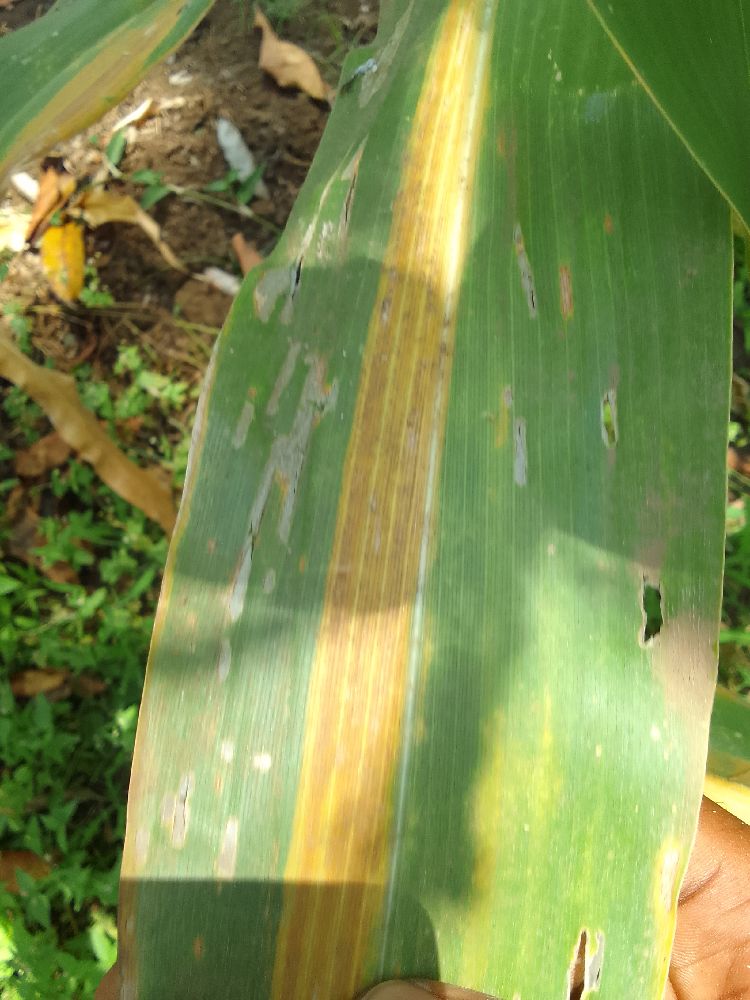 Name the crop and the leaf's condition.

maize, maize lethal necrosis
